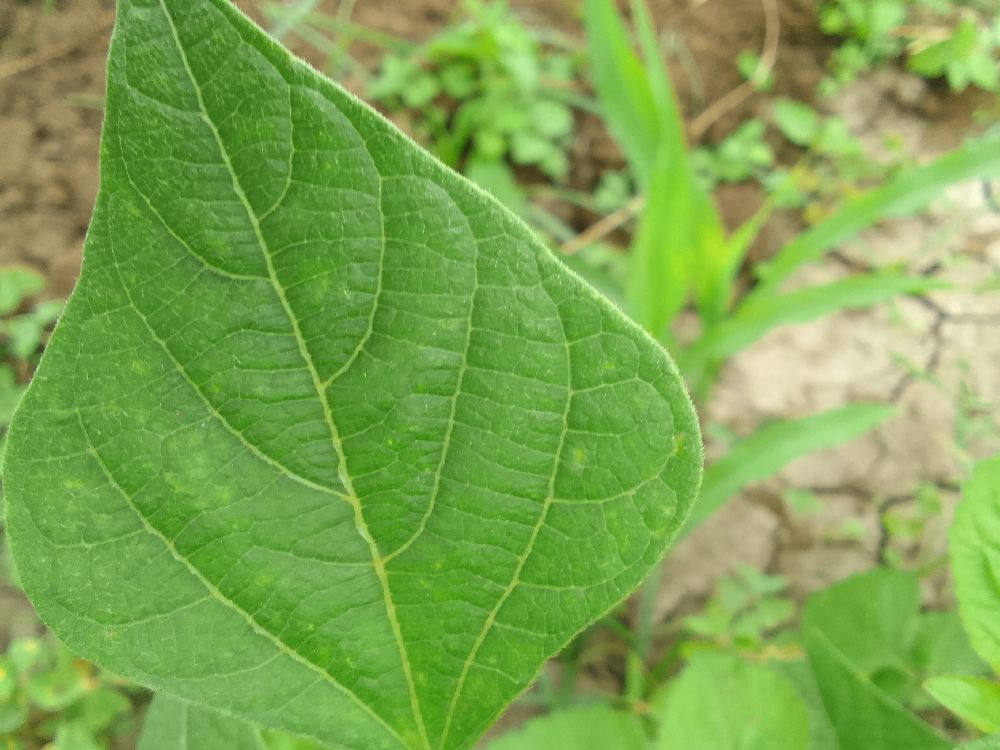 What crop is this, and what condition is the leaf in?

common bean, healthy
